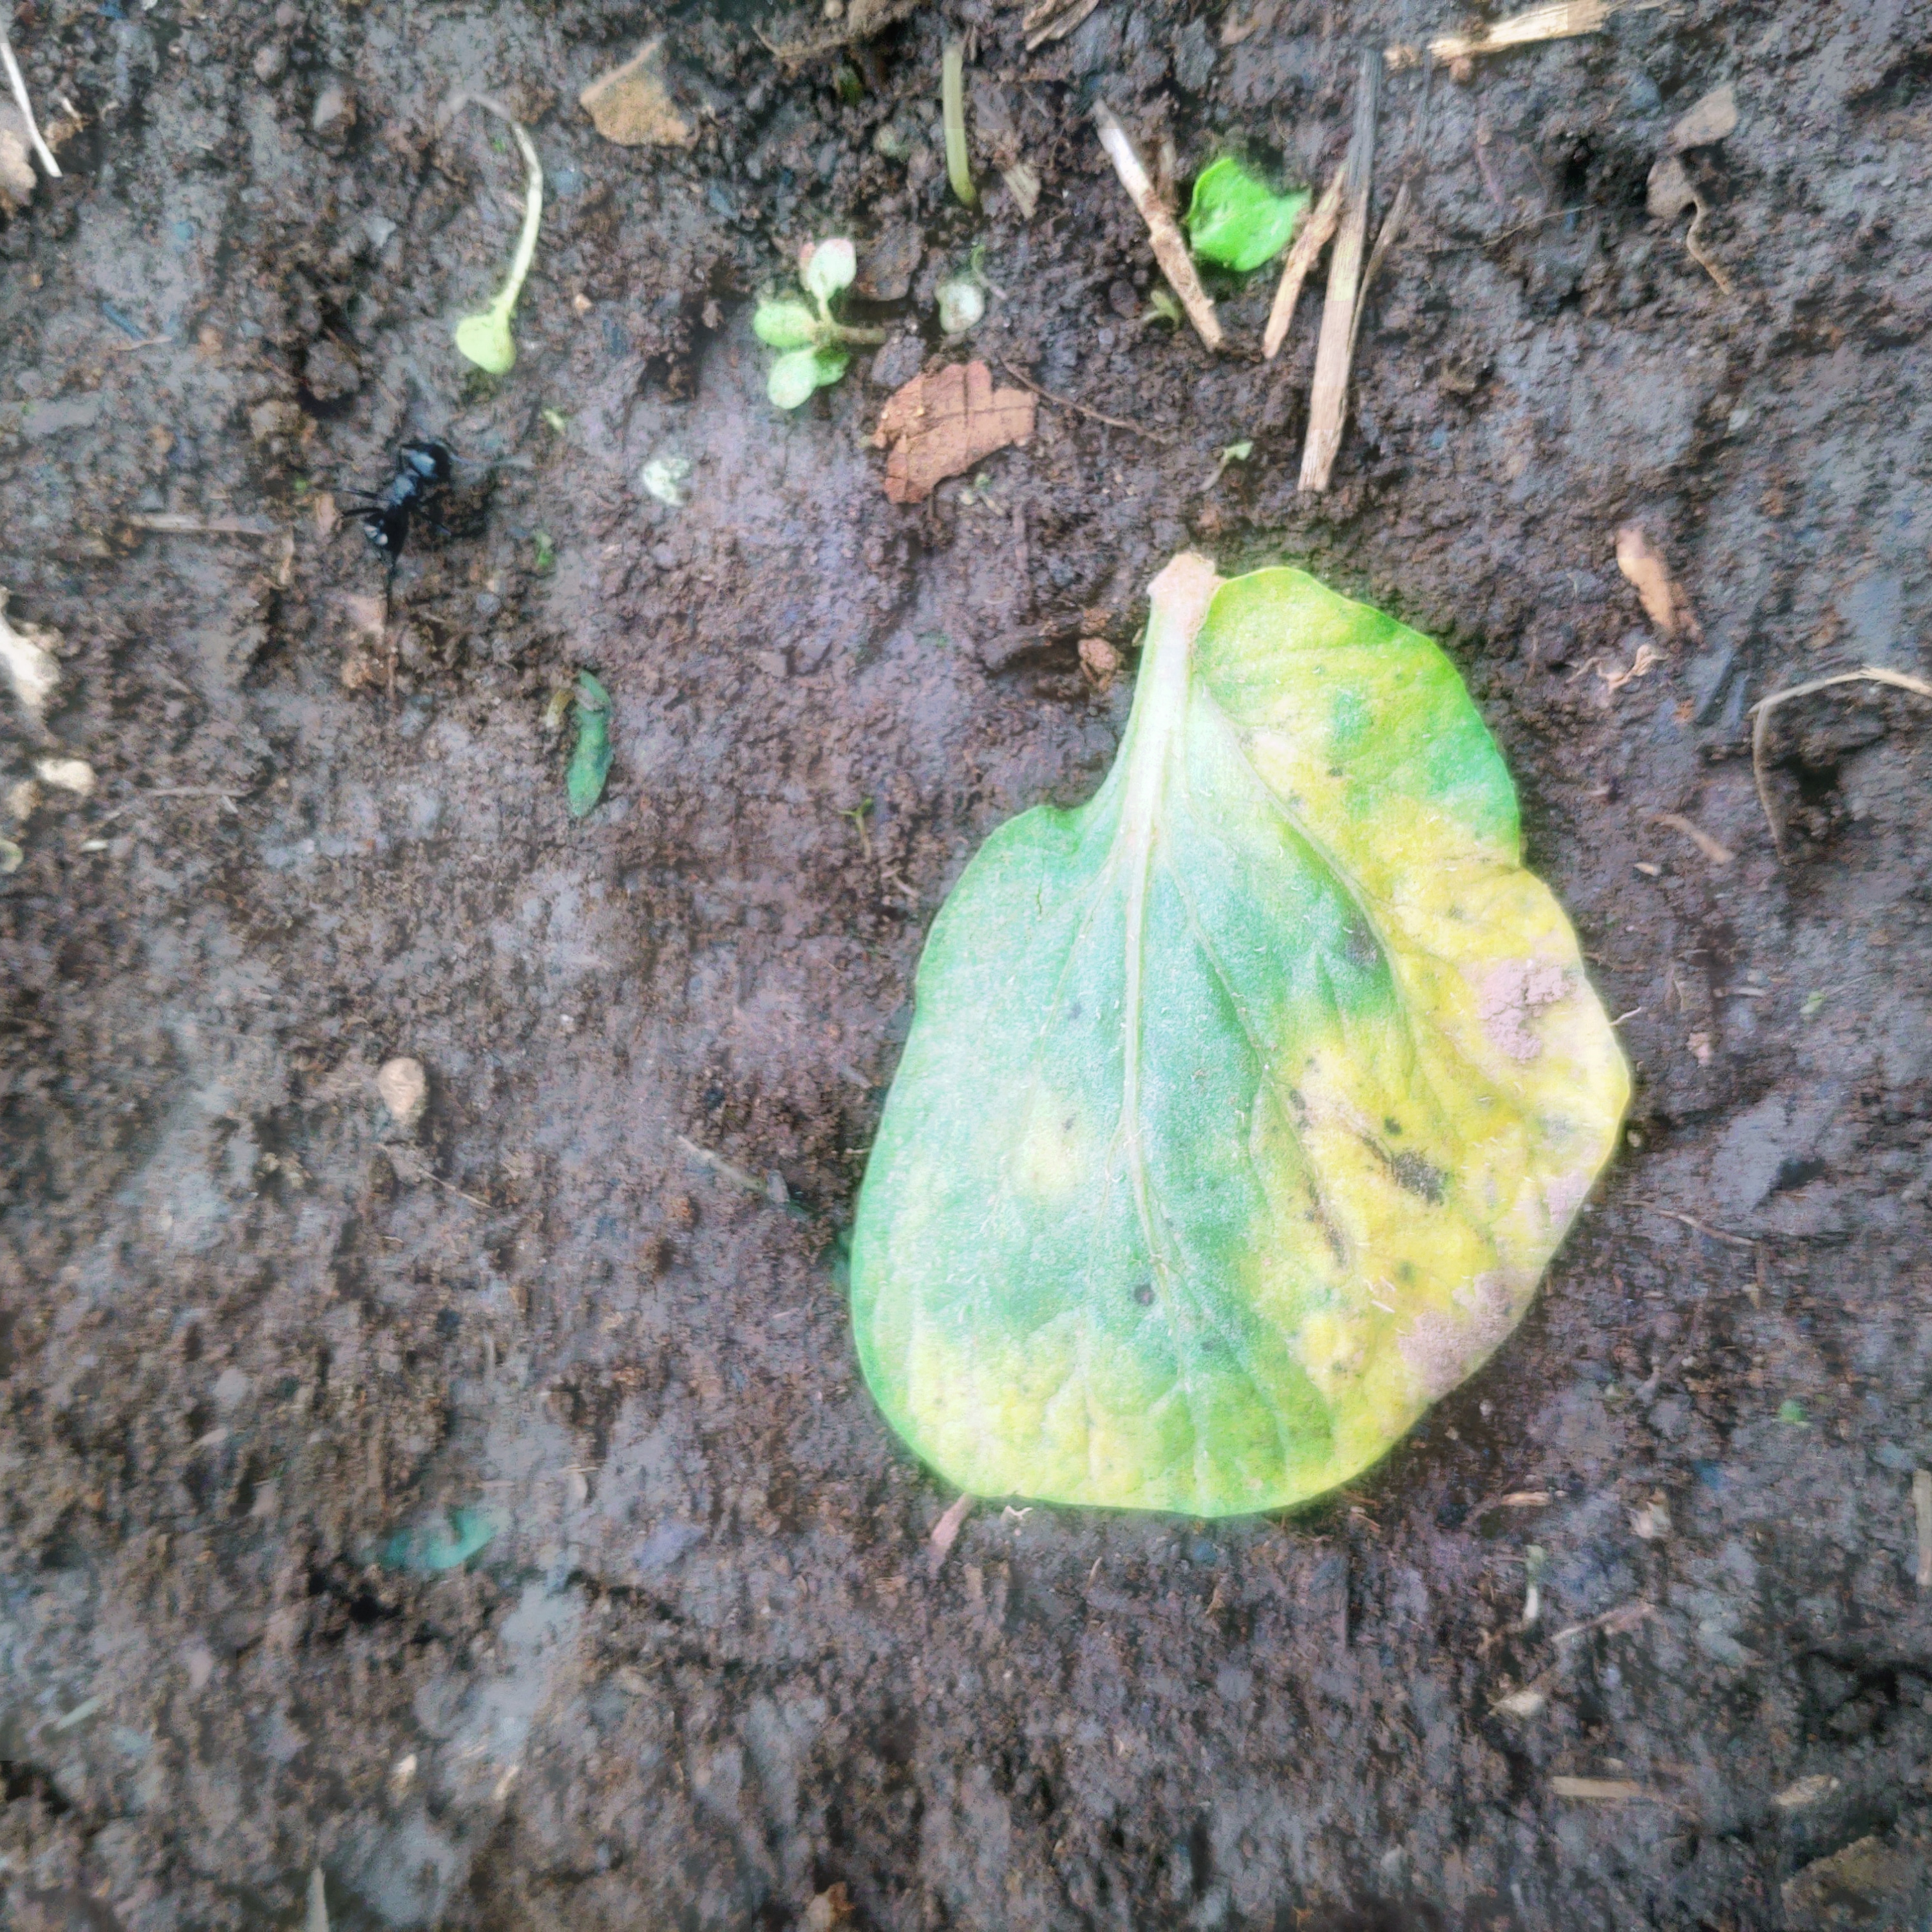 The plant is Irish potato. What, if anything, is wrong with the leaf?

late blight
